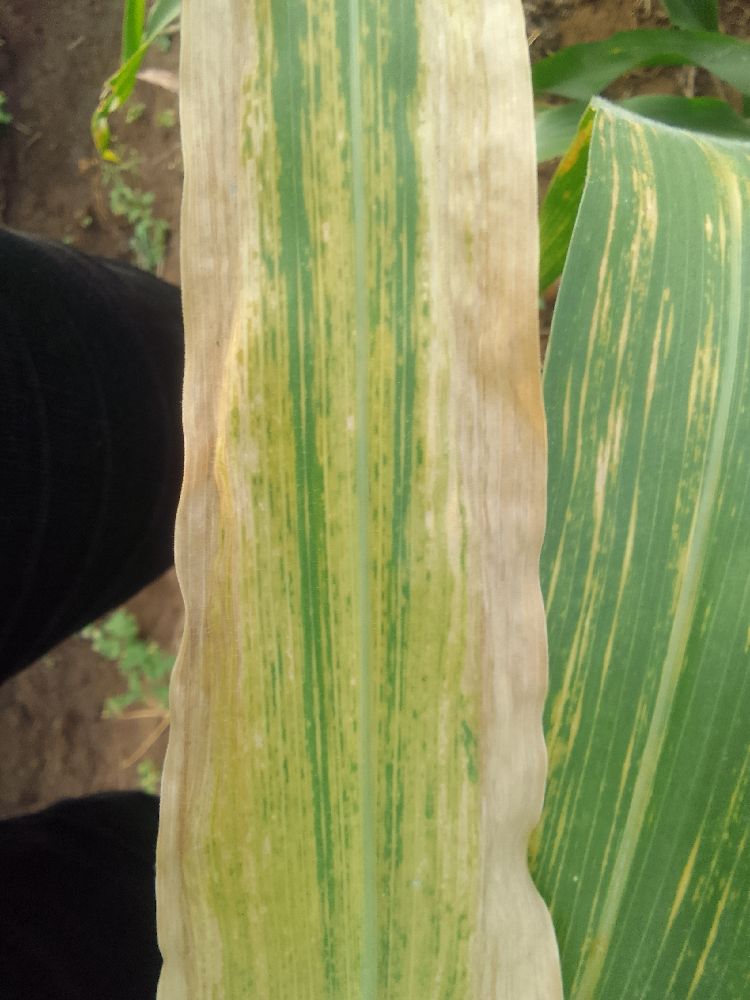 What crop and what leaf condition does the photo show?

maize, maize lethal necrosis
